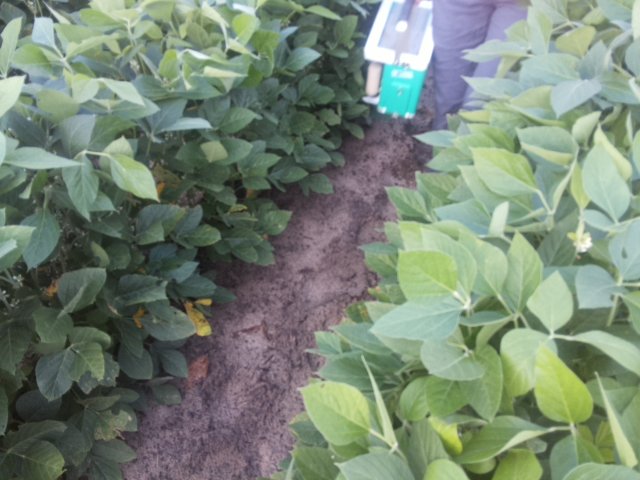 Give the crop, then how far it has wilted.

soybean, leaves with no wilting
